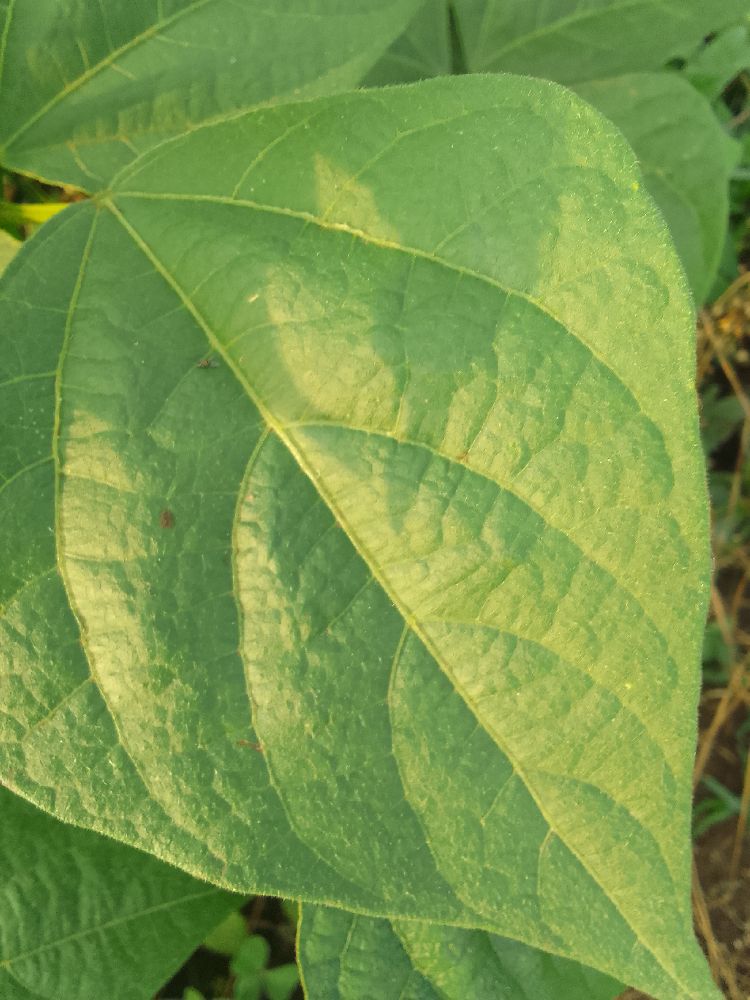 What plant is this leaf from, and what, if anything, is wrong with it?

common bean, healthy
